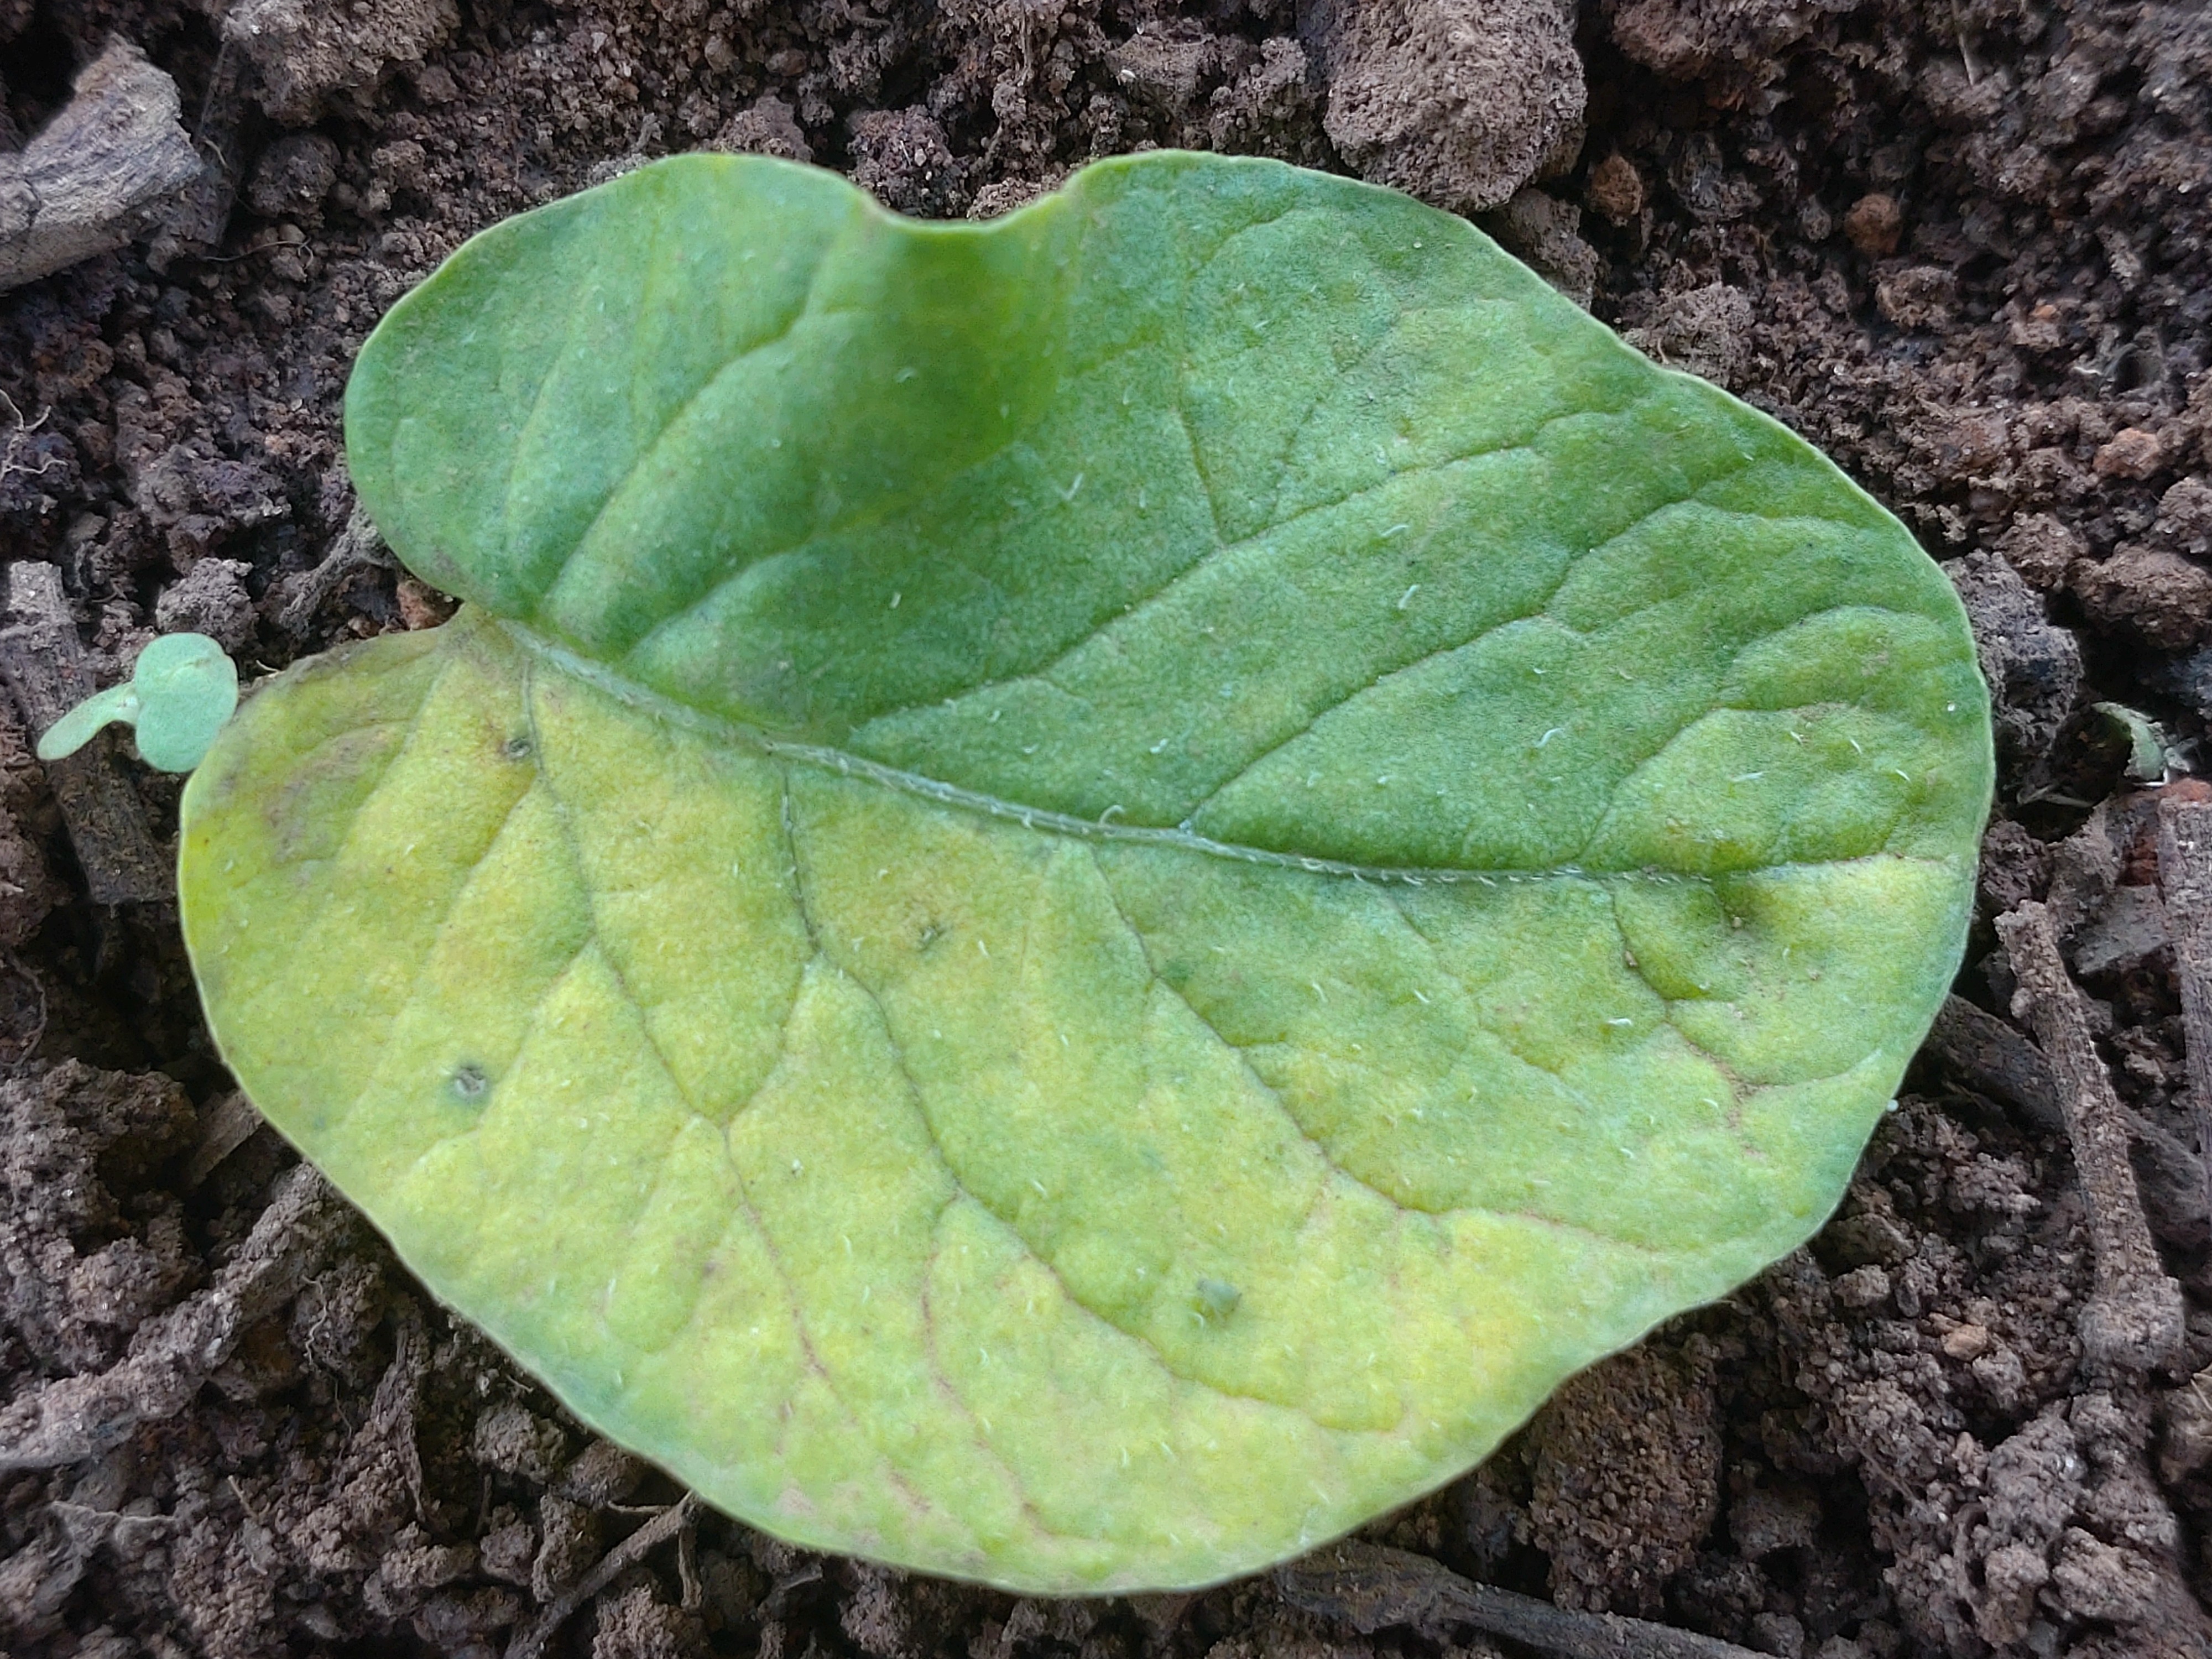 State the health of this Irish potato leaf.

late blight
